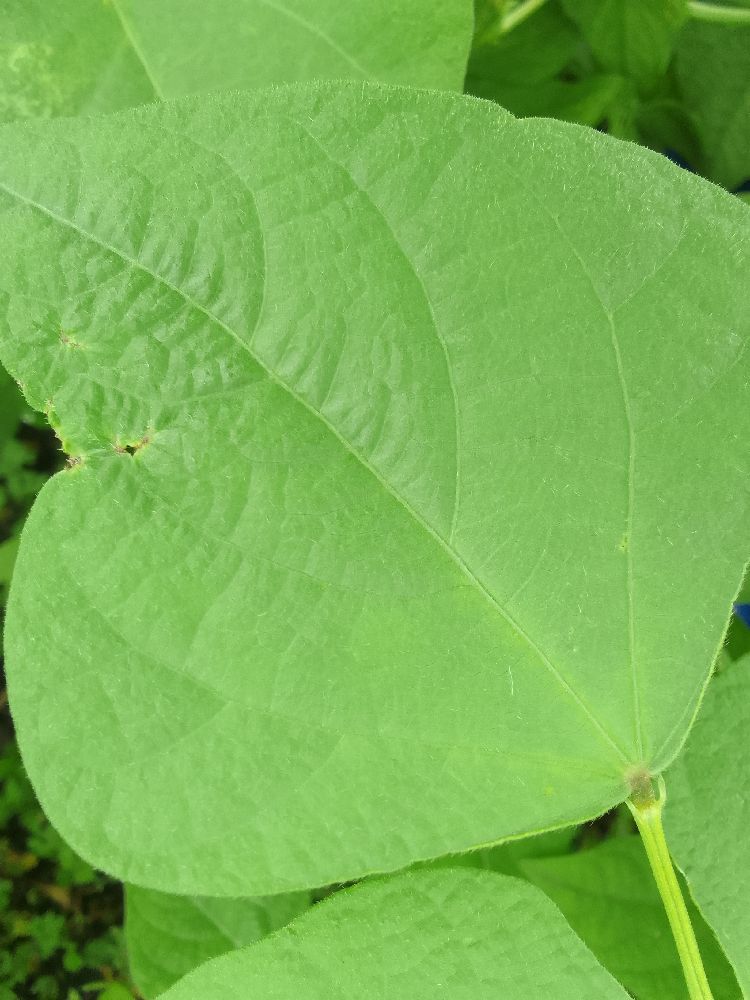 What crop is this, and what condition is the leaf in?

common bean, healthy
